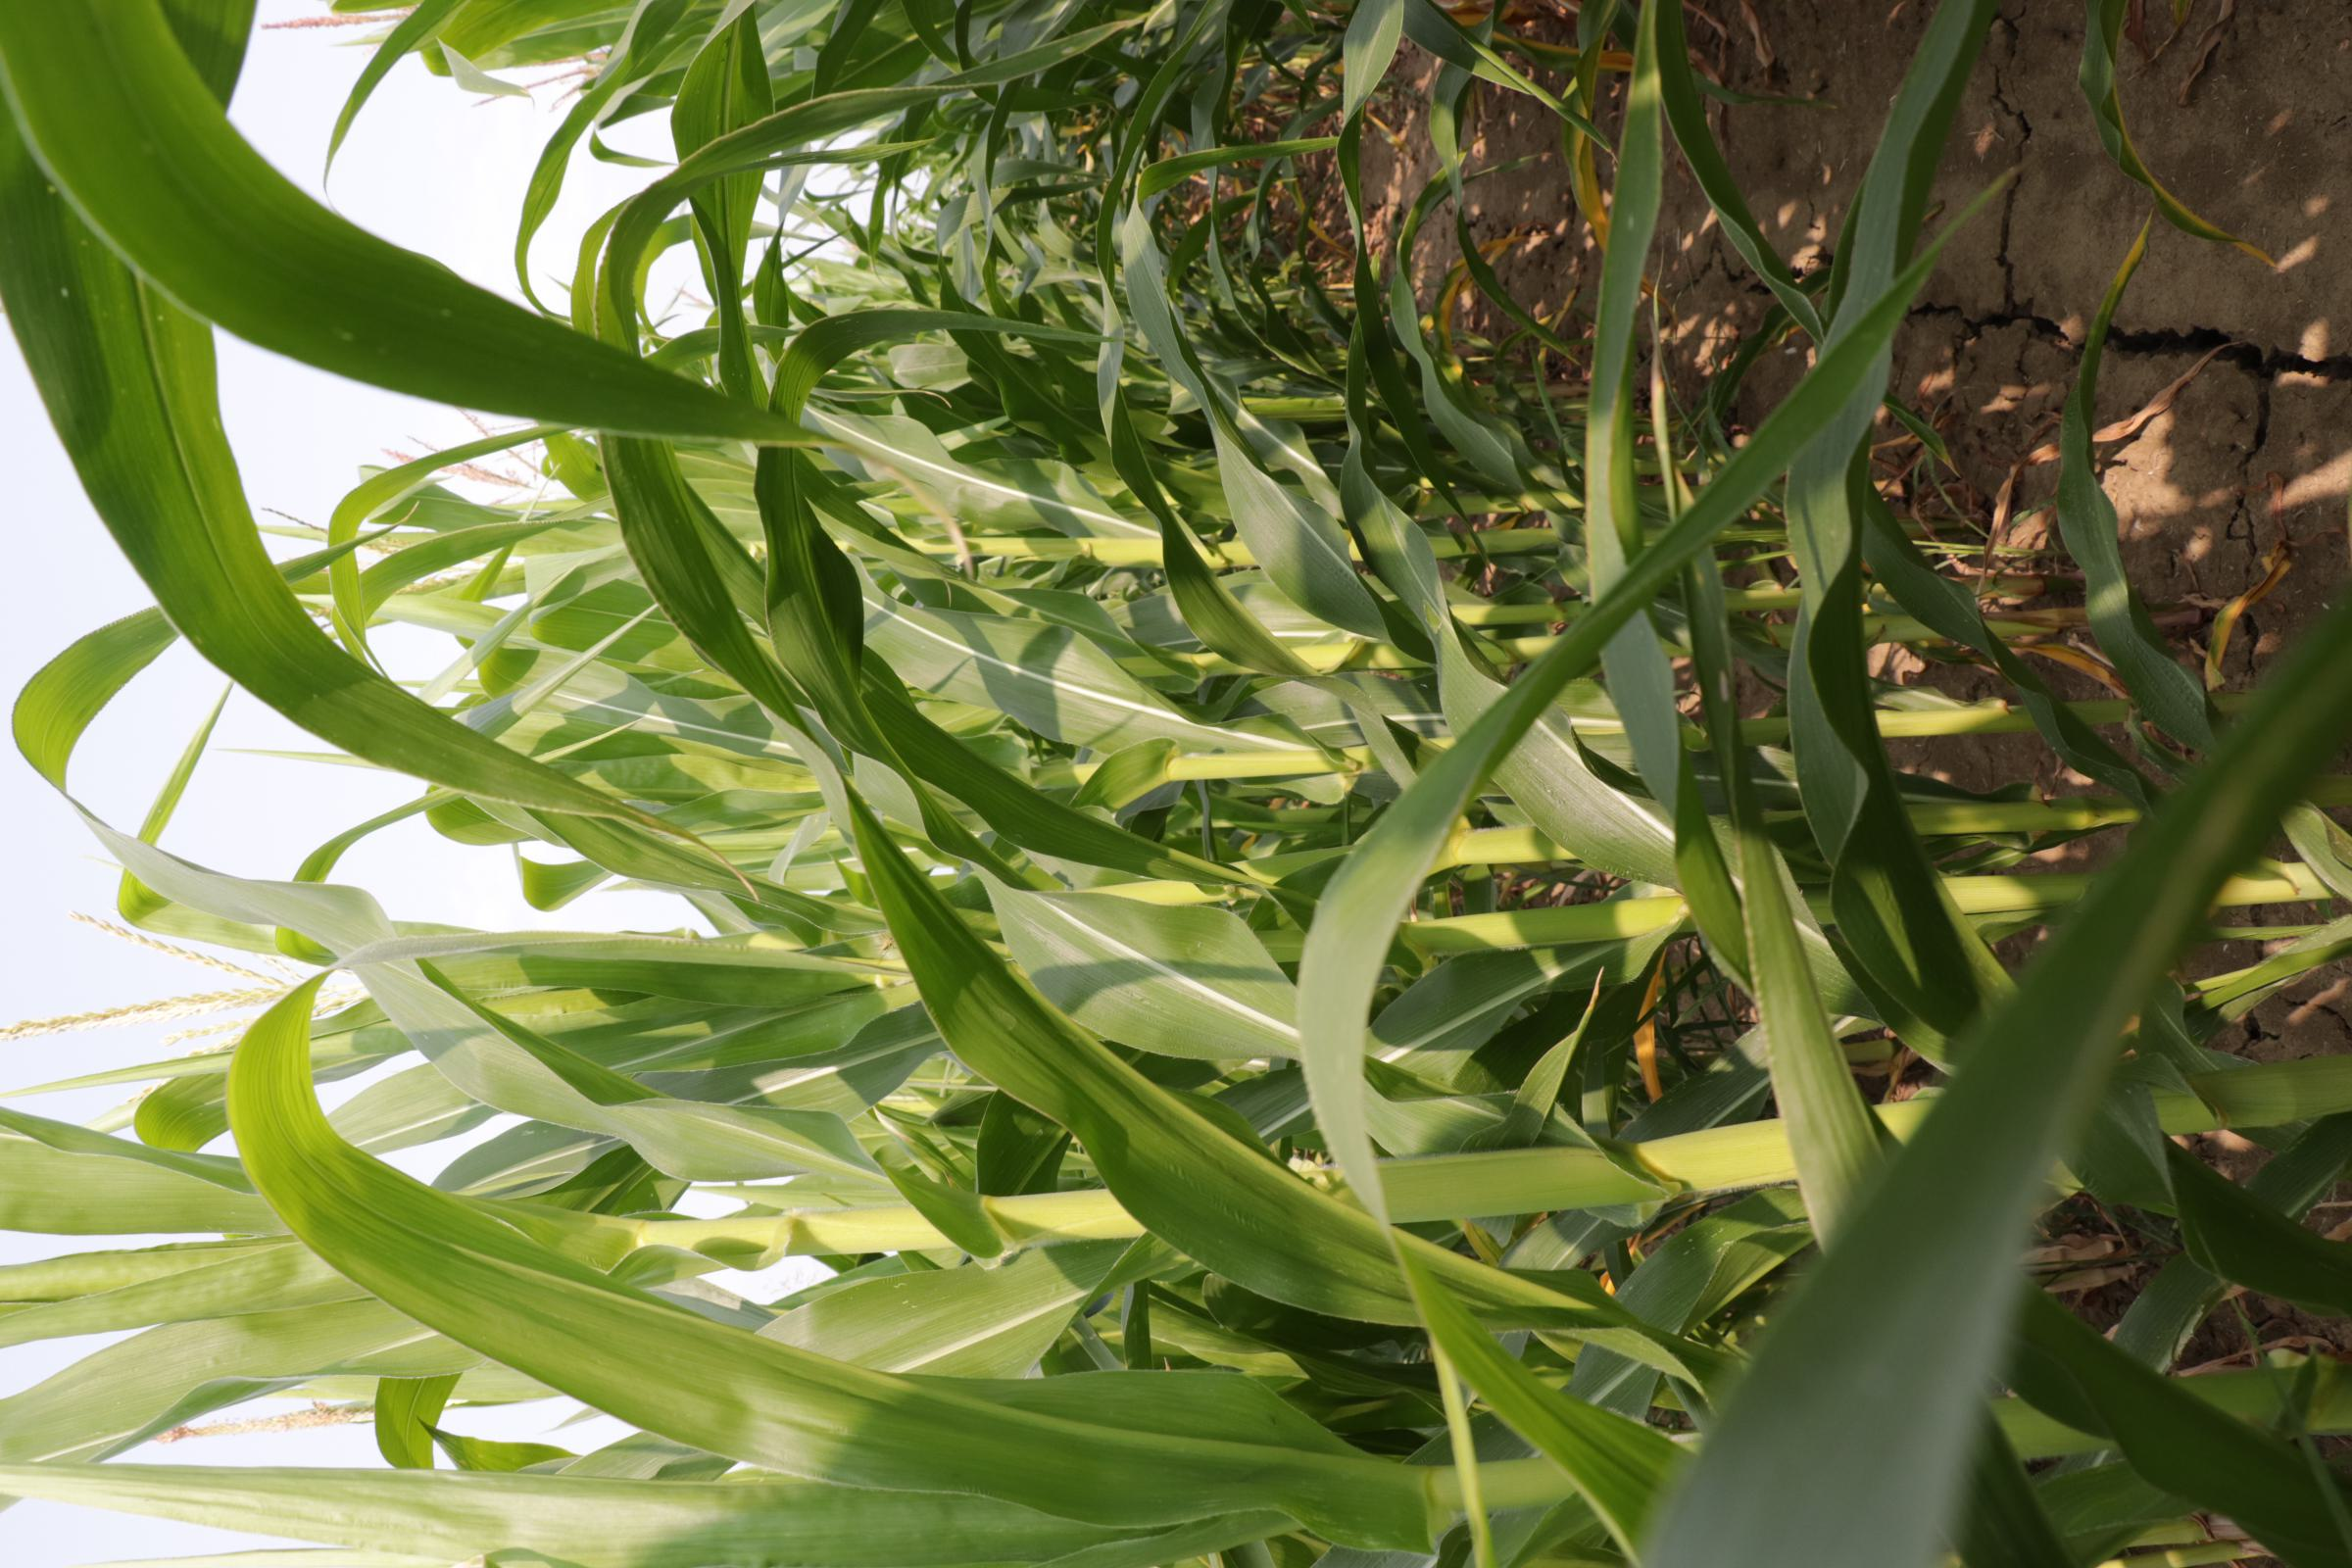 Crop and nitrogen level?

maize, reduced nitrogen fertilisation
